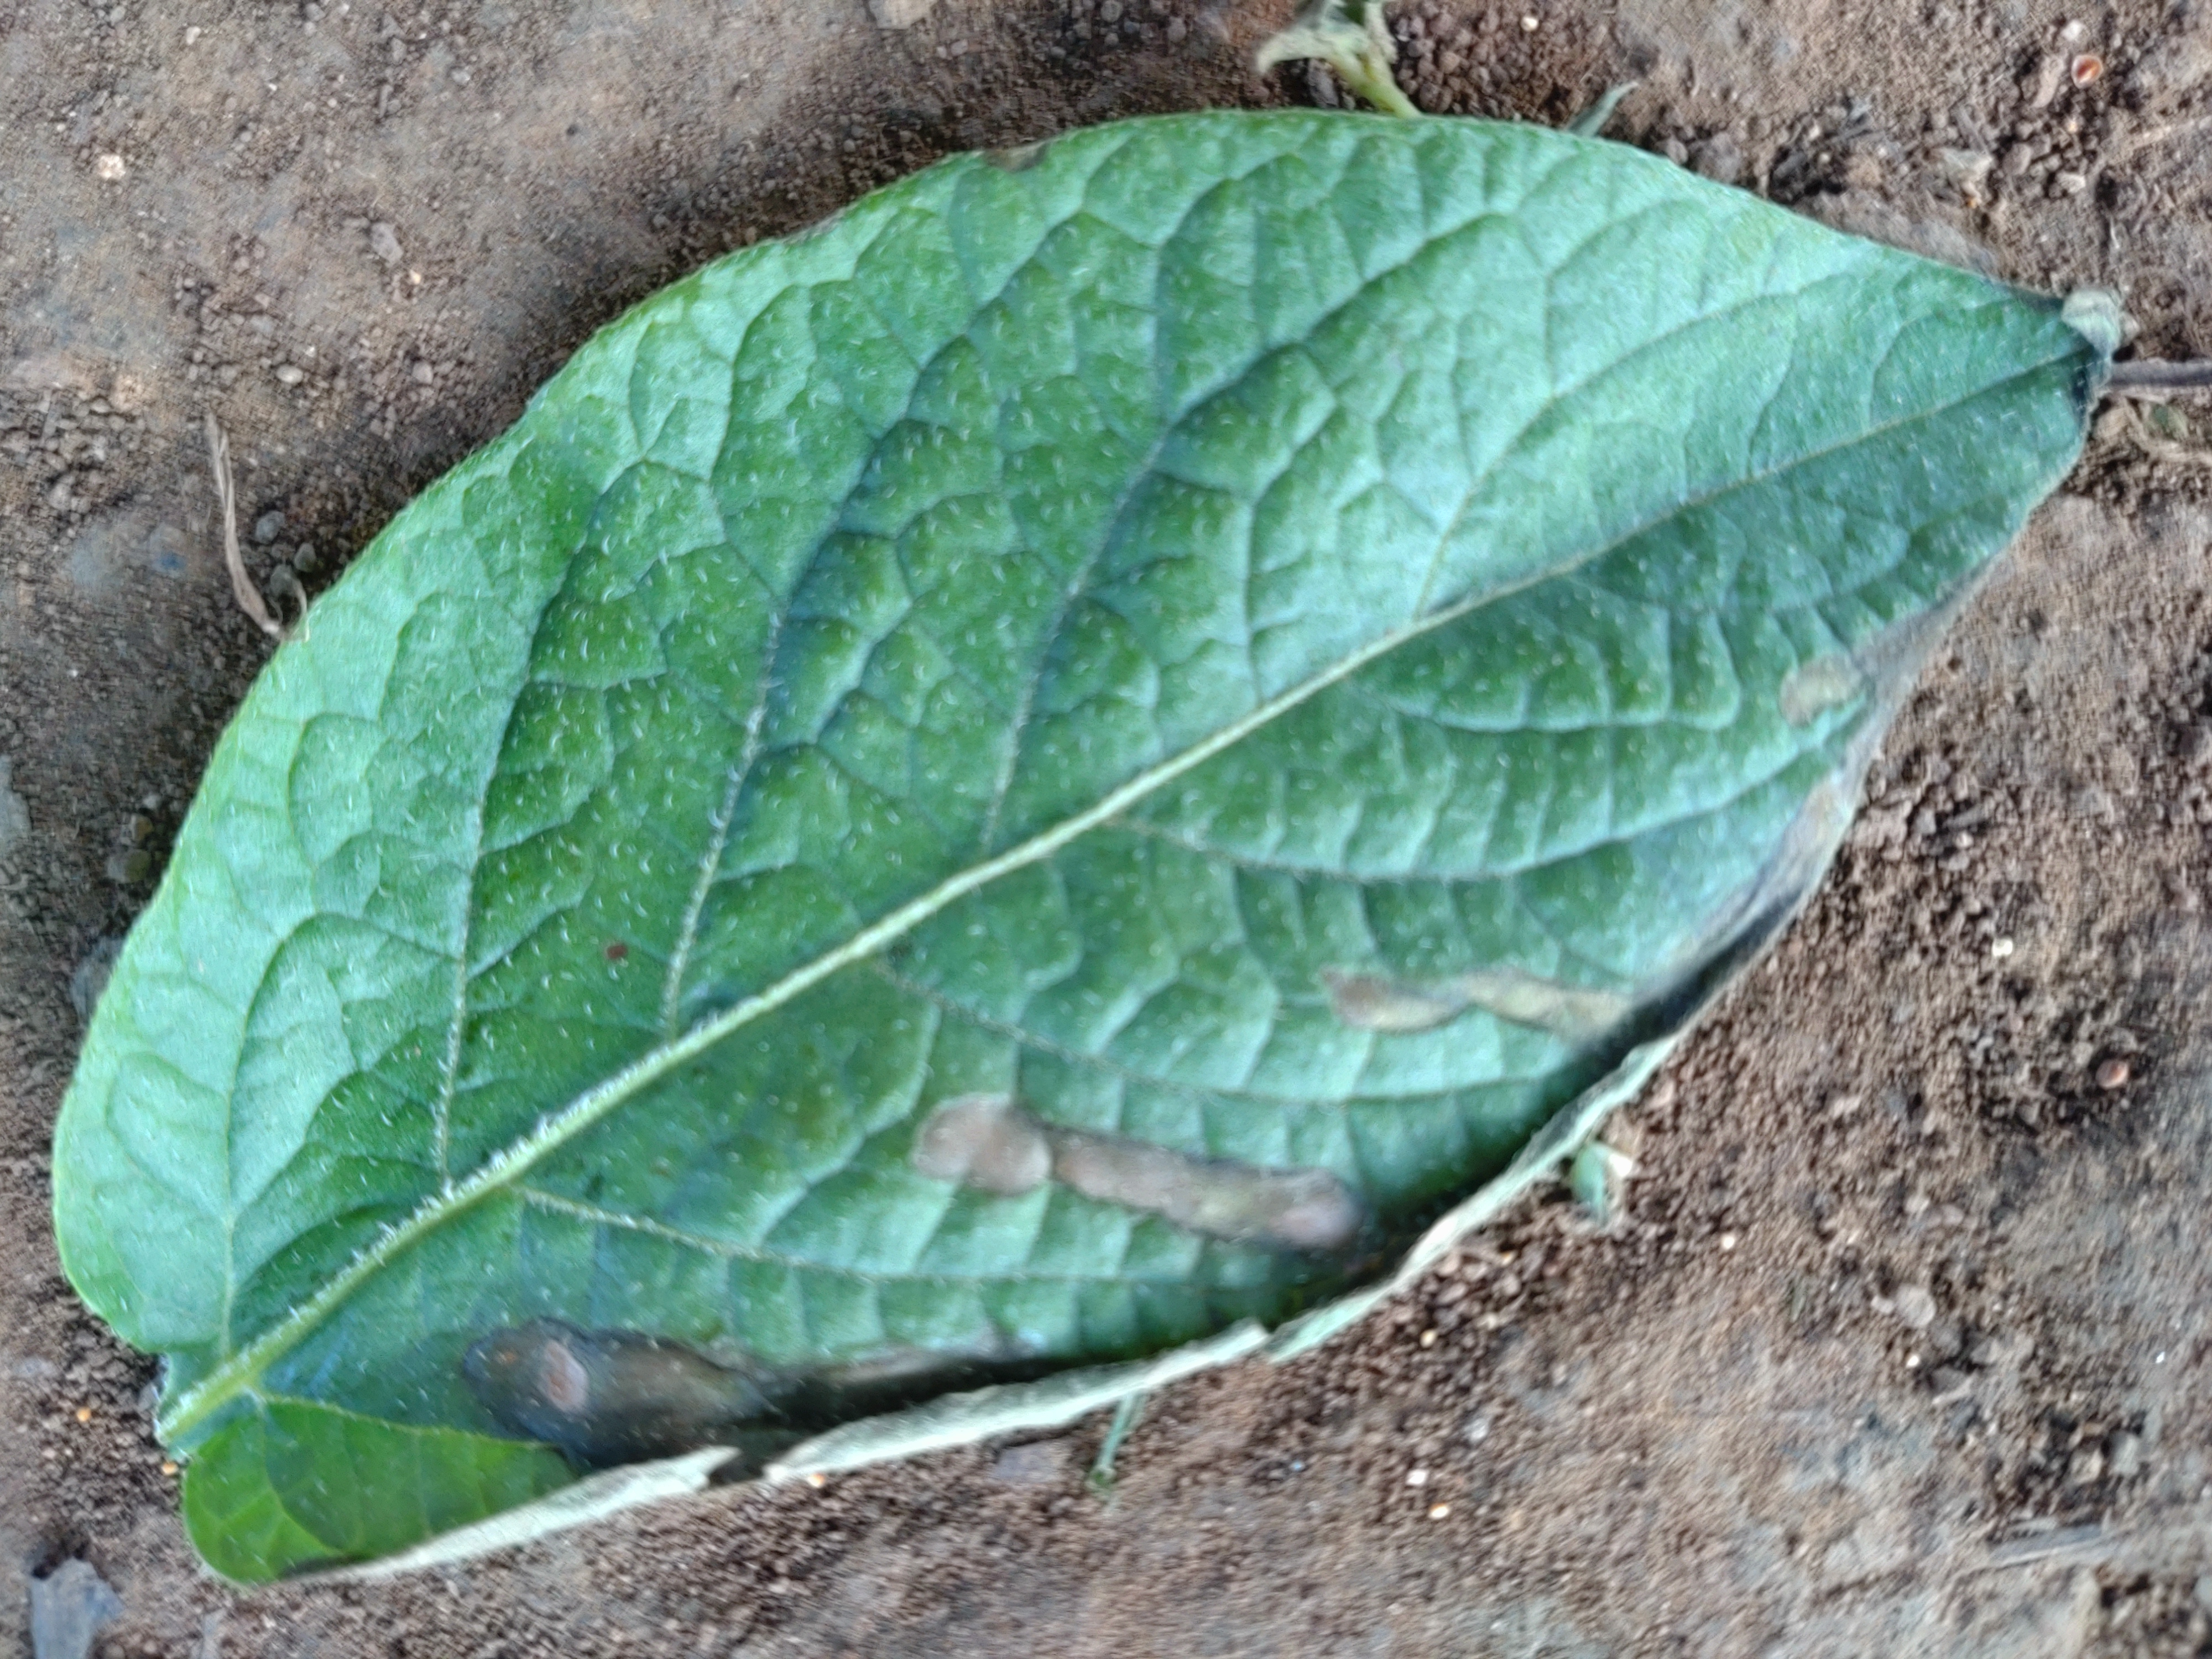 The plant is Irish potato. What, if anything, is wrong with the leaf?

early blight
